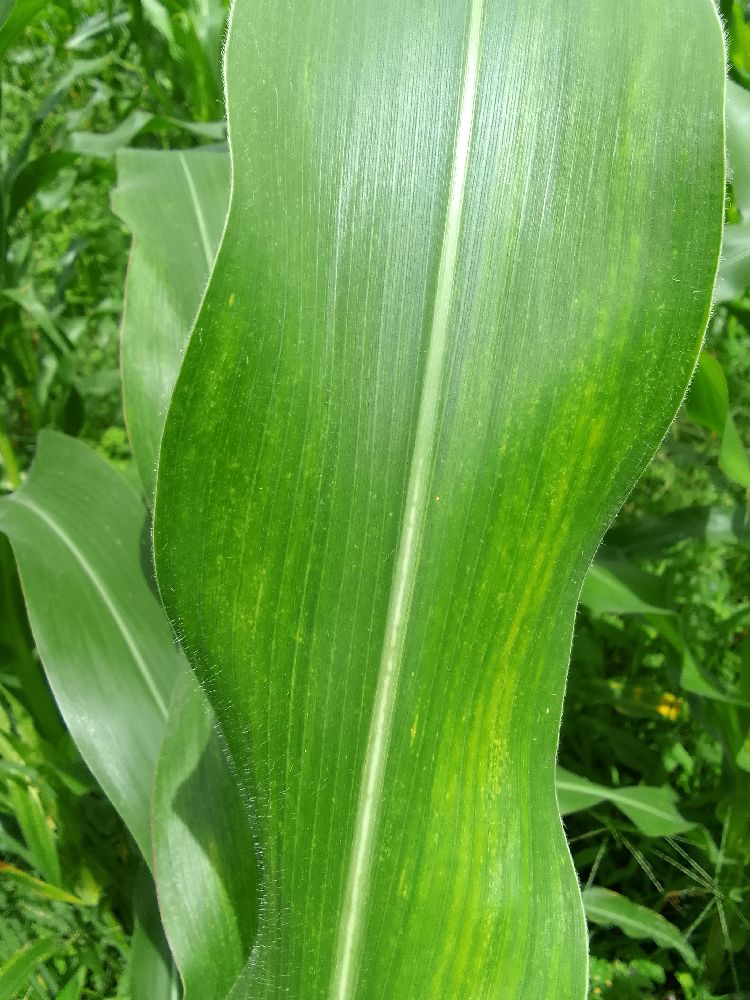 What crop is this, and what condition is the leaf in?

maize, maize lethal necrosis
